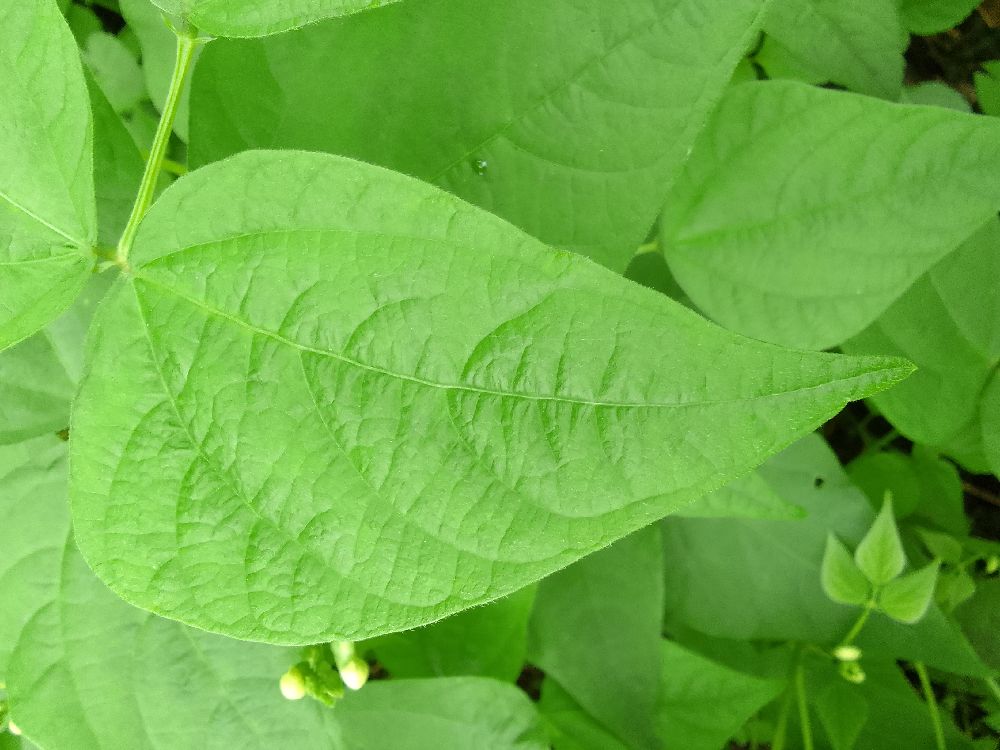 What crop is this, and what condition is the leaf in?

common bean, healthy
